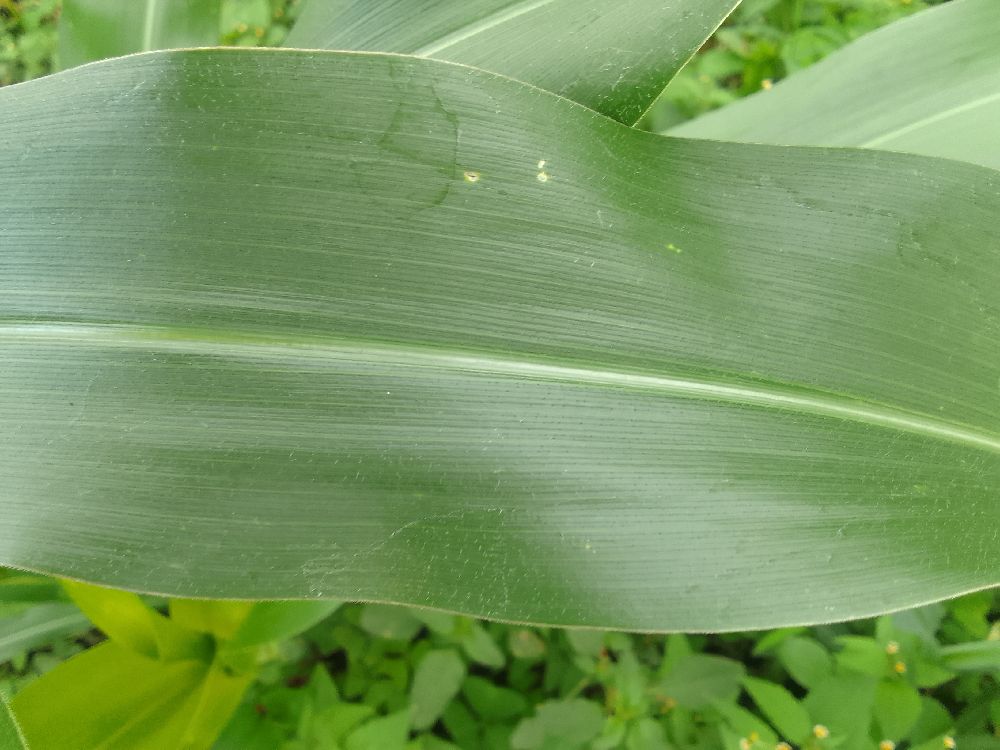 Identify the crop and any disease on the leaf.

maize, healthy
